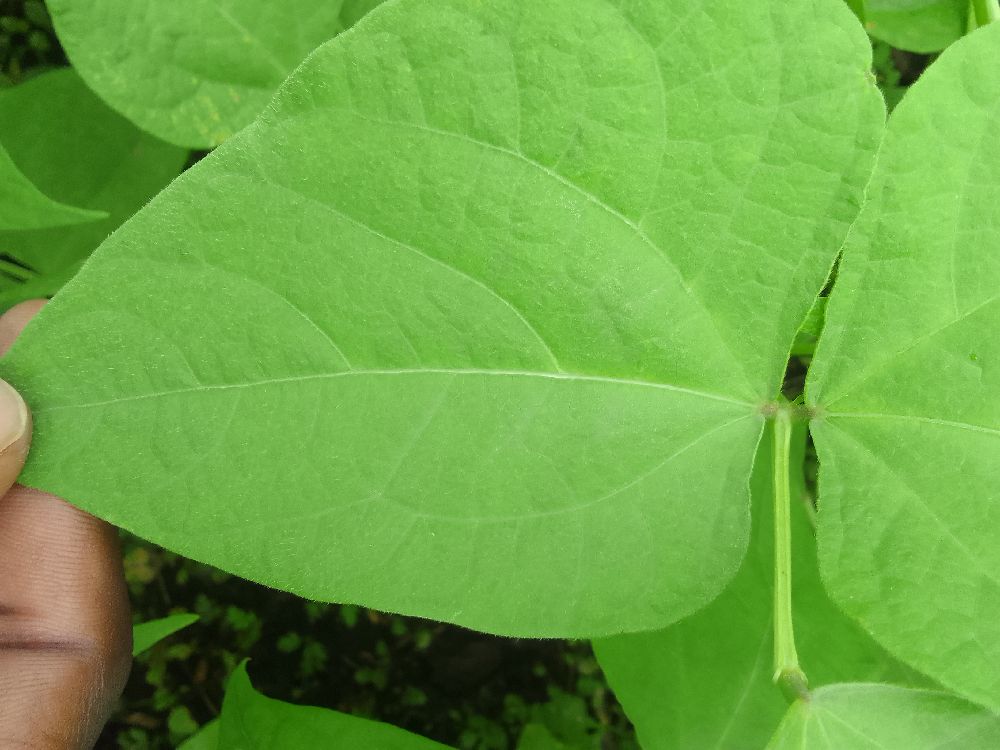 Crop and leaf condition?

common bean, healthy
